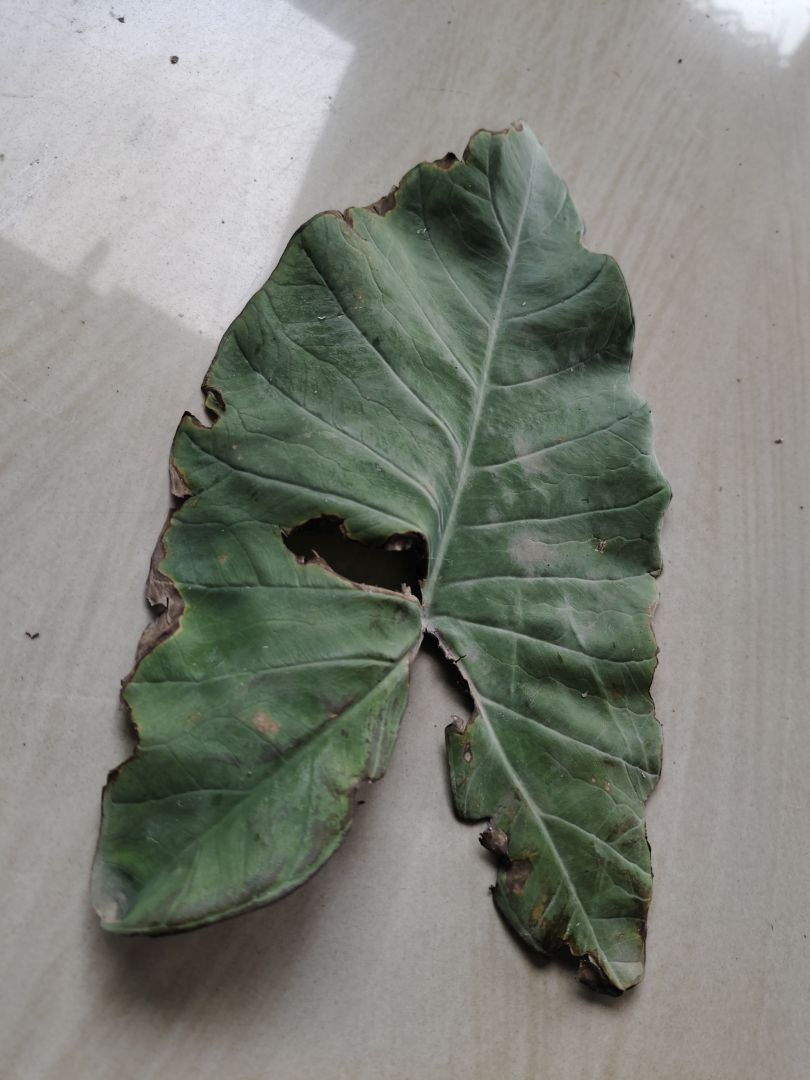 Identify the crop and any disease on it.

taro, leaf blight
